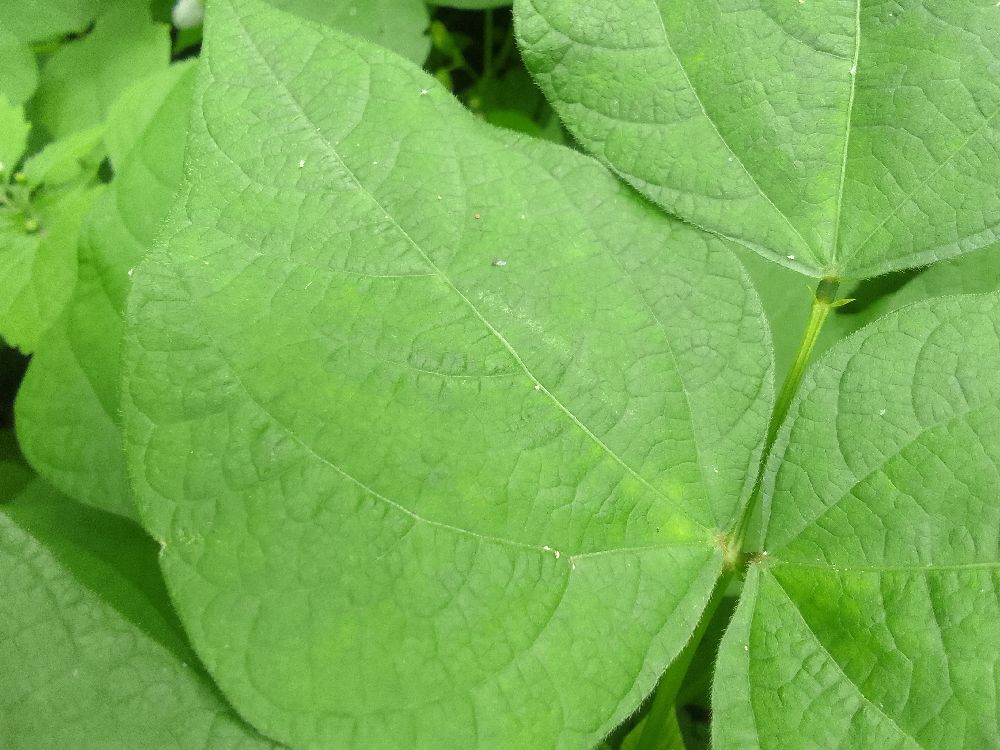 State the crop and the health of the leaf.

common bean, healthy
